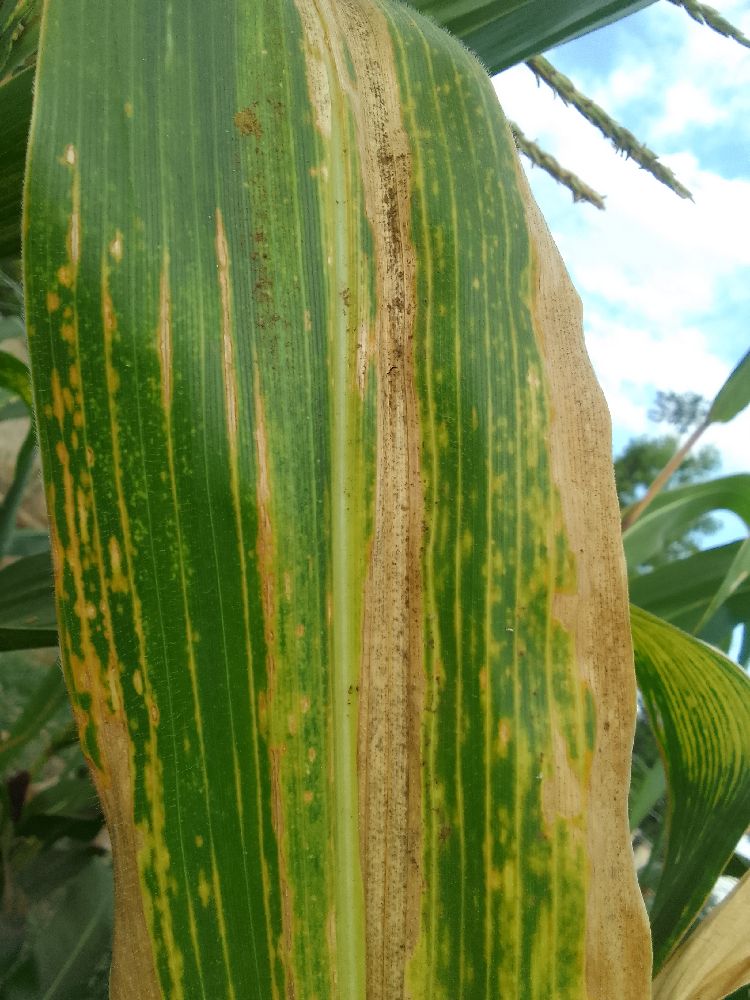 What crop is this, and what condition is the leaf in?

maize, maize lethal necrosis
